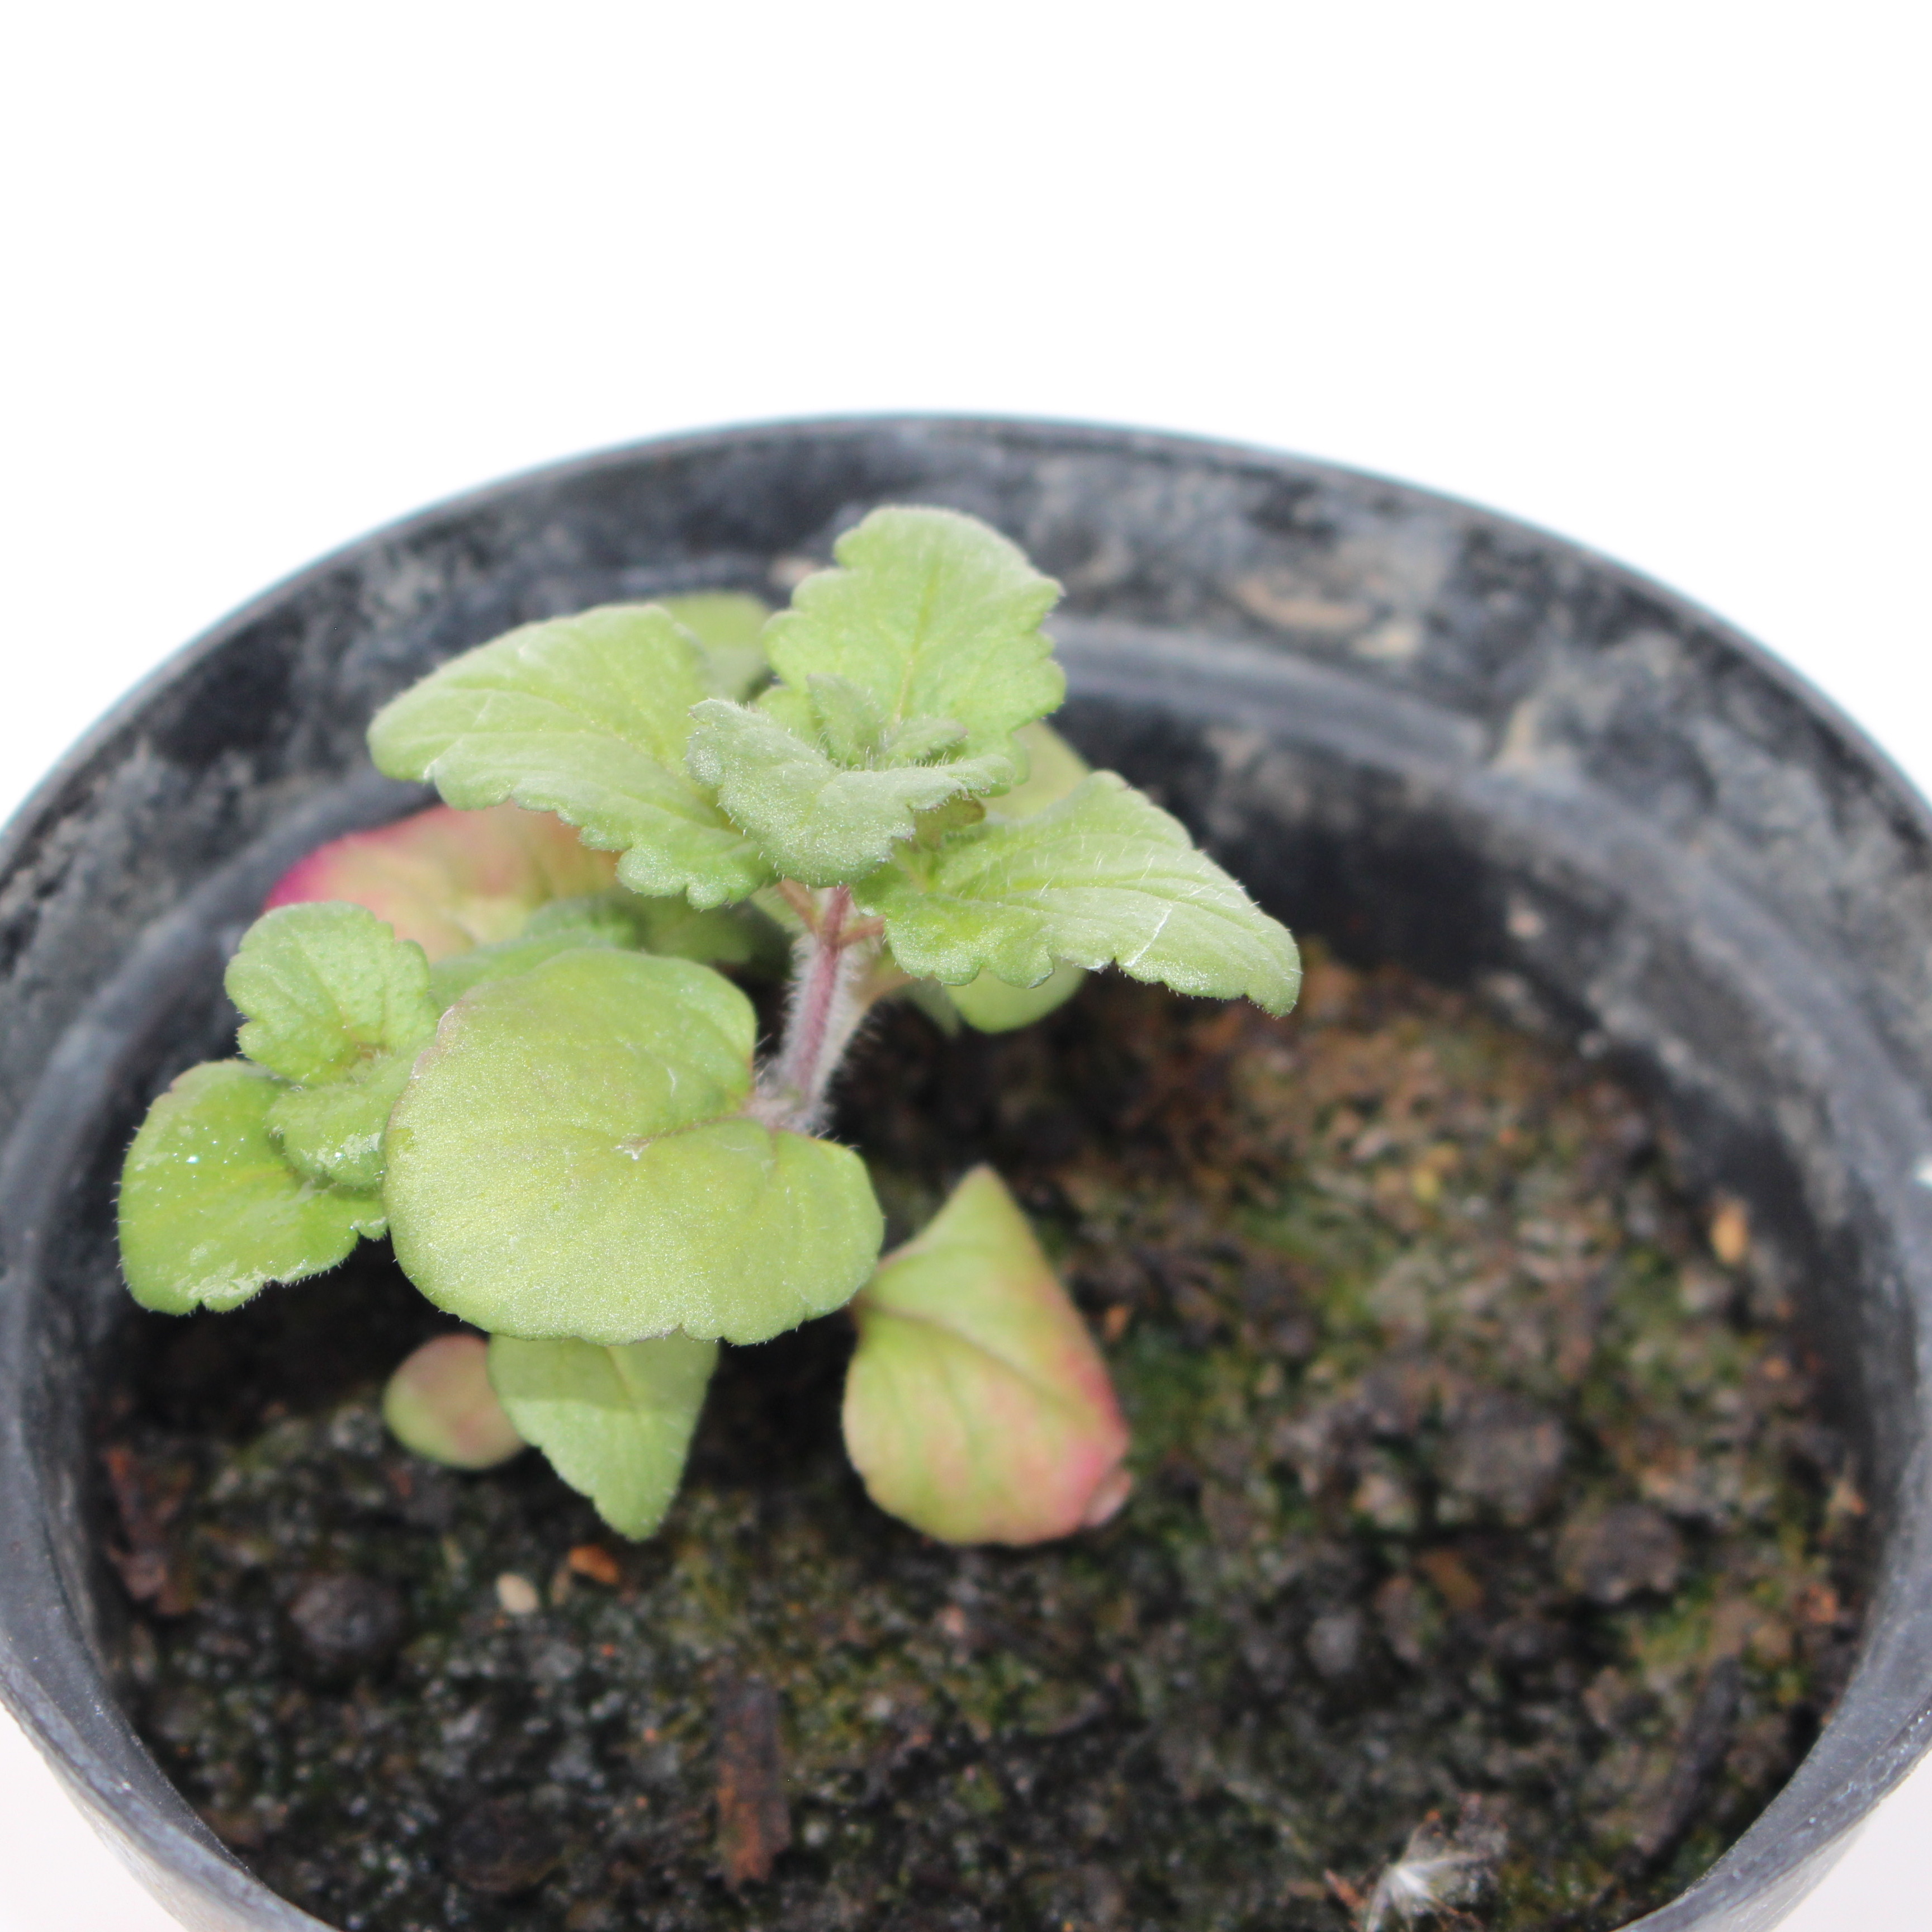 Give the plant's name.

Veronica persica
